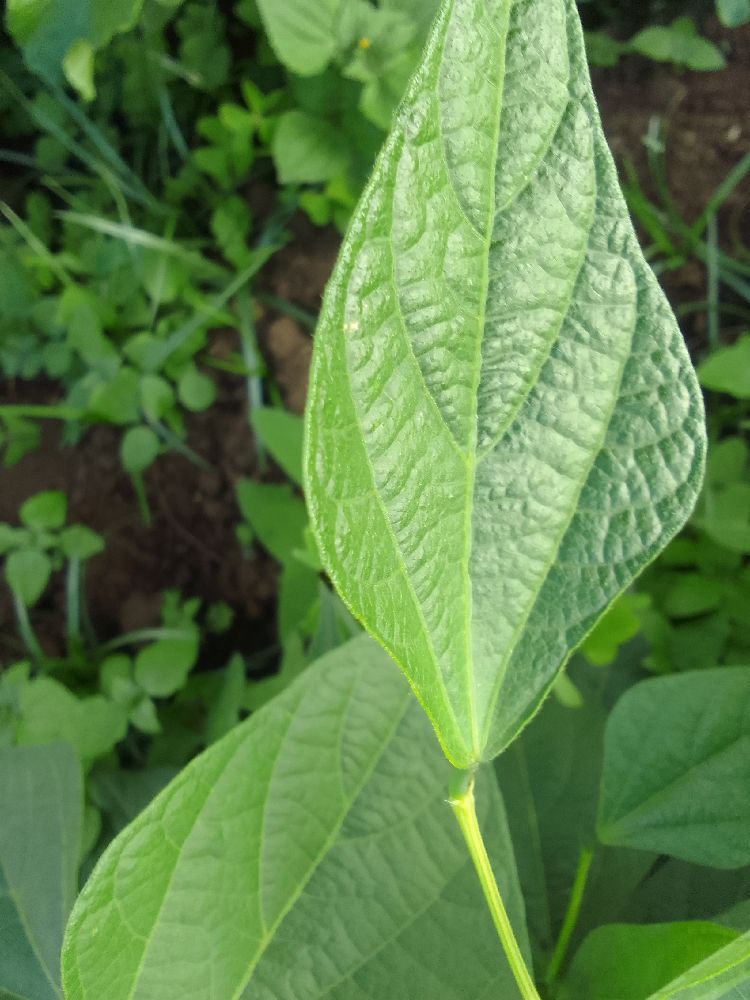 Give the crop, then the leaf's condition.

common bean, healthy
